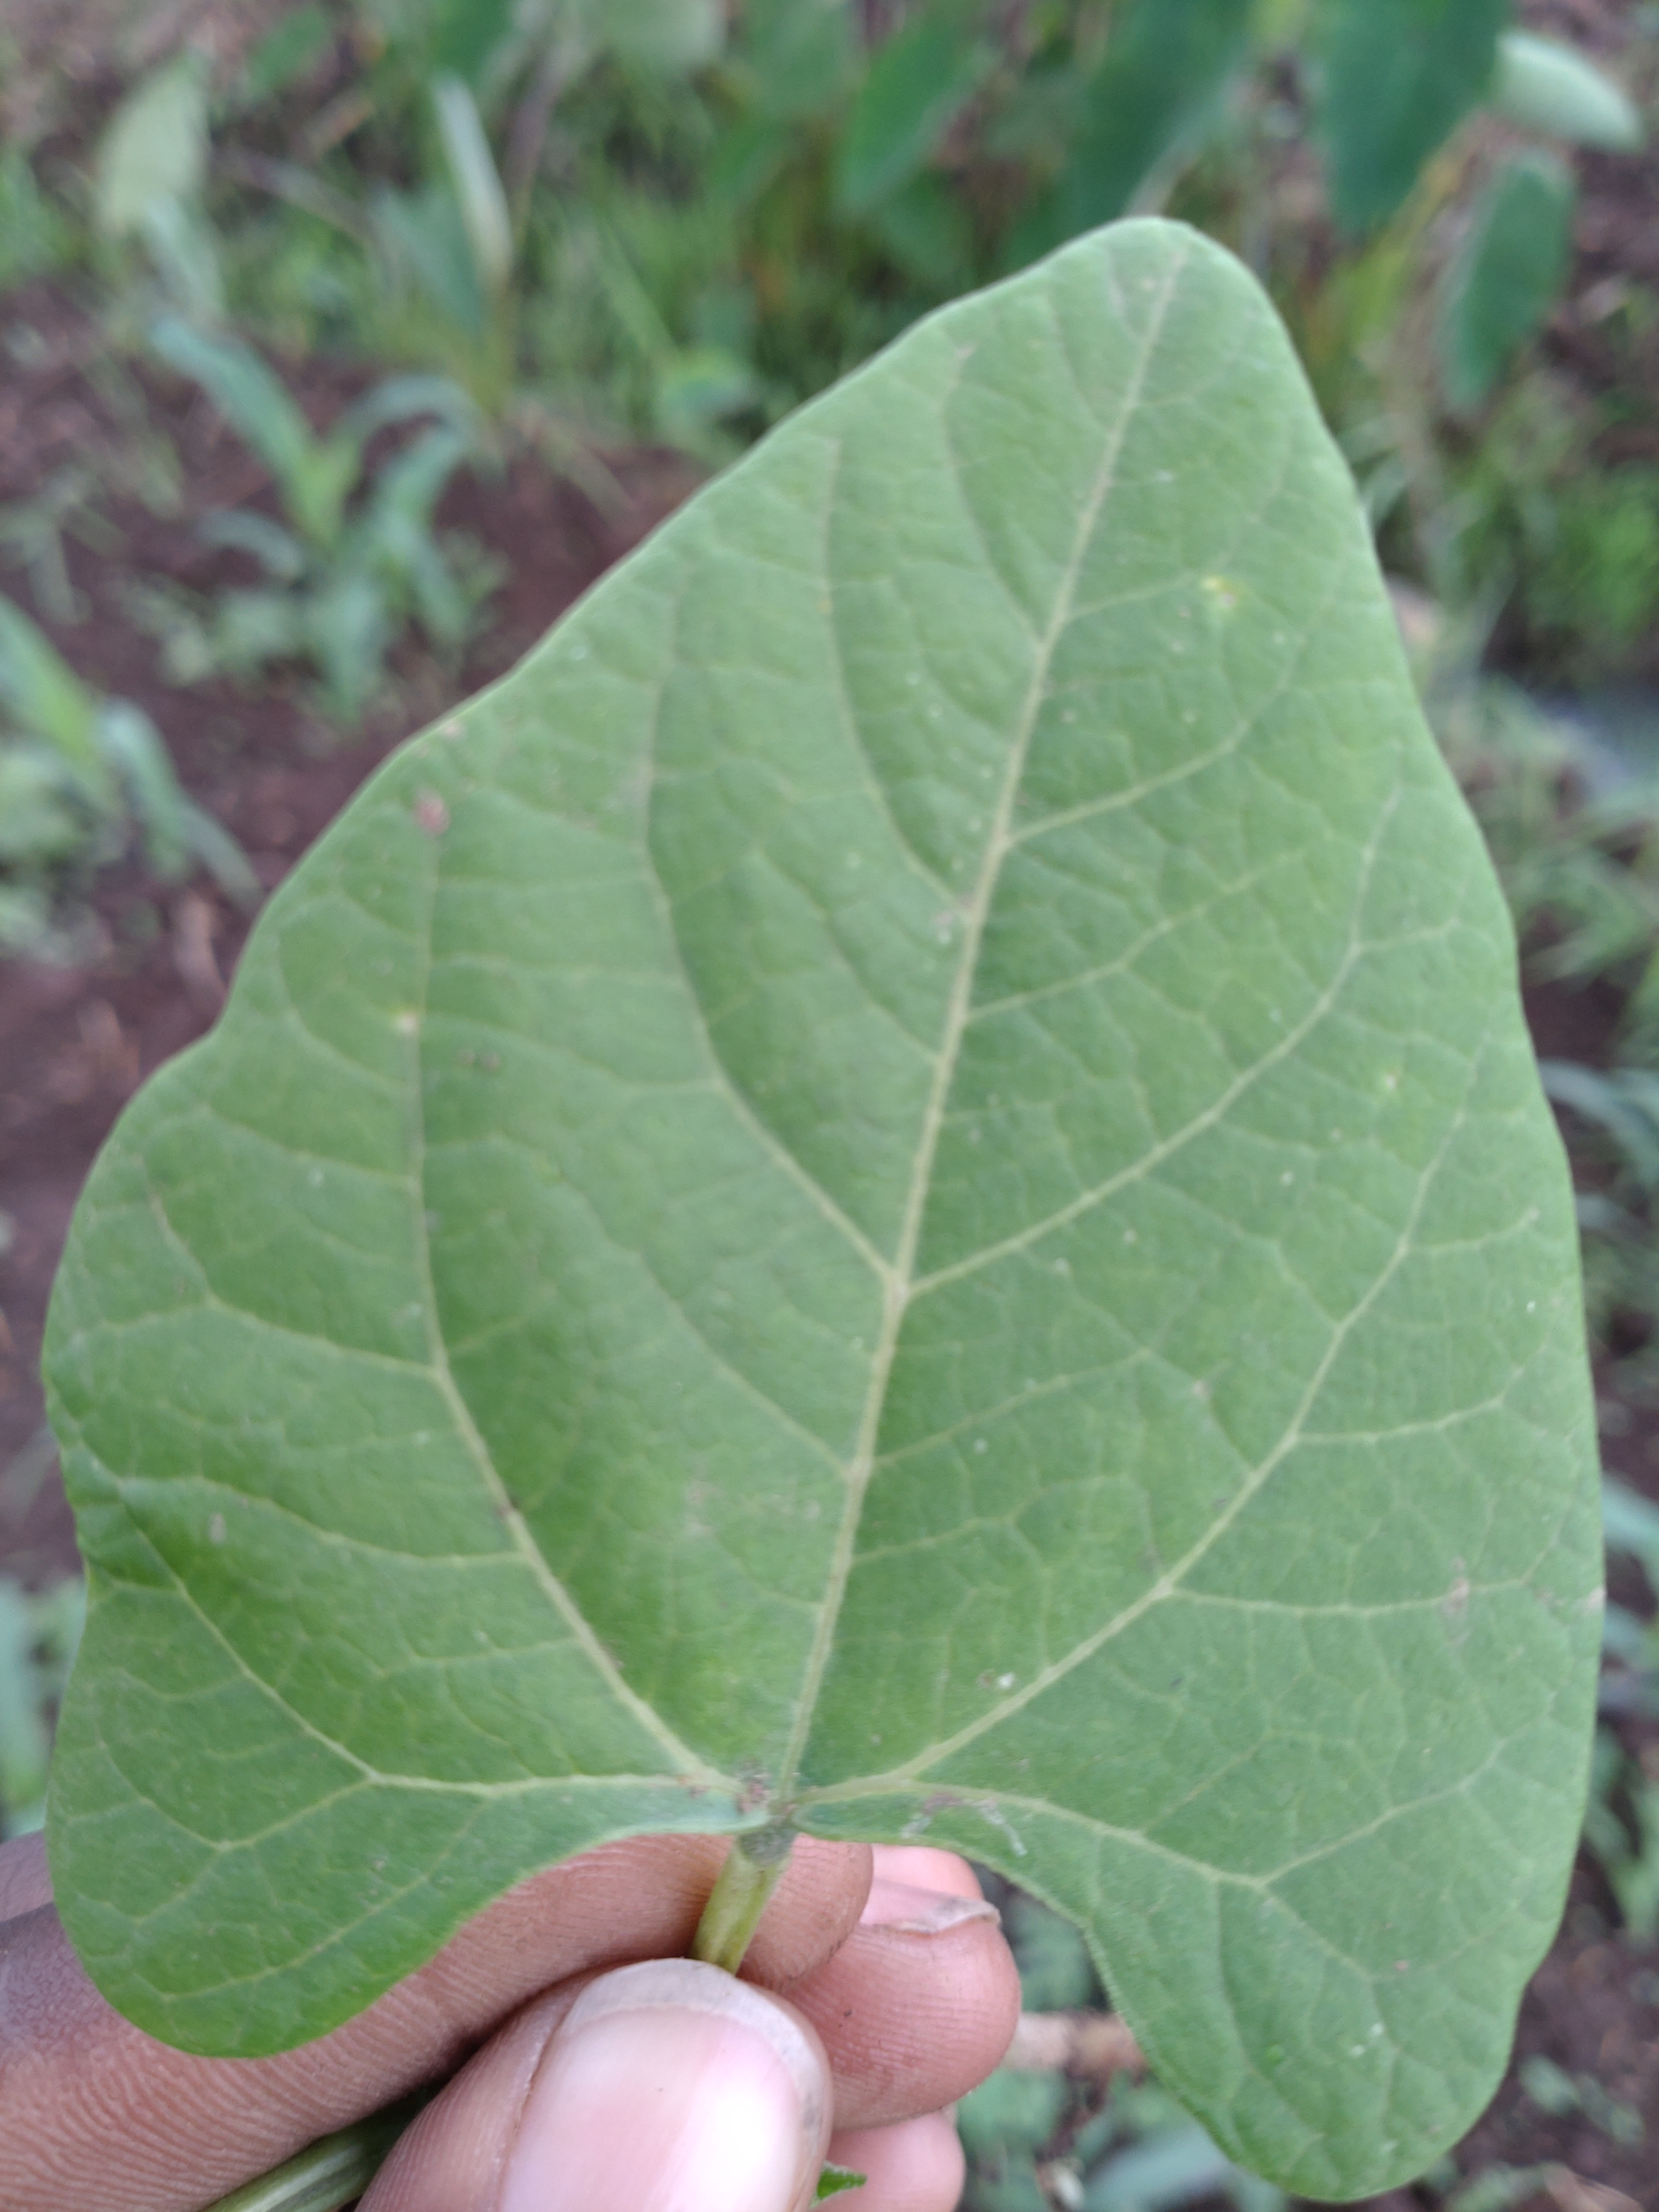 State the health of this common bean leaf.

healthy
